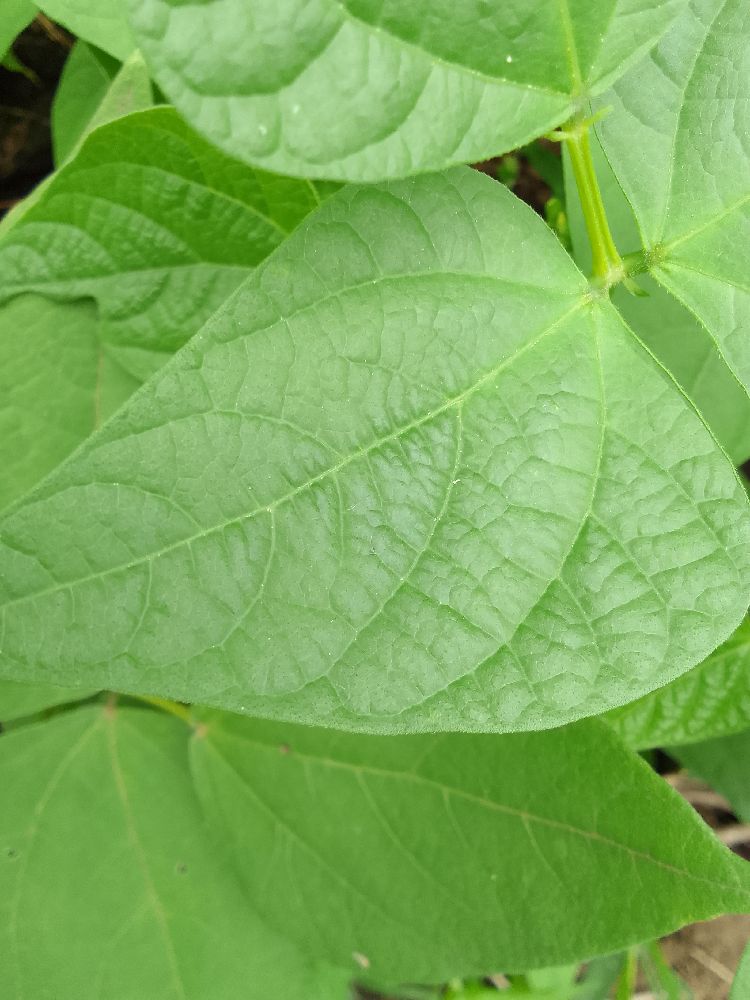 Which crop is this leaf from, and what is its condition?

common bean, healthy
